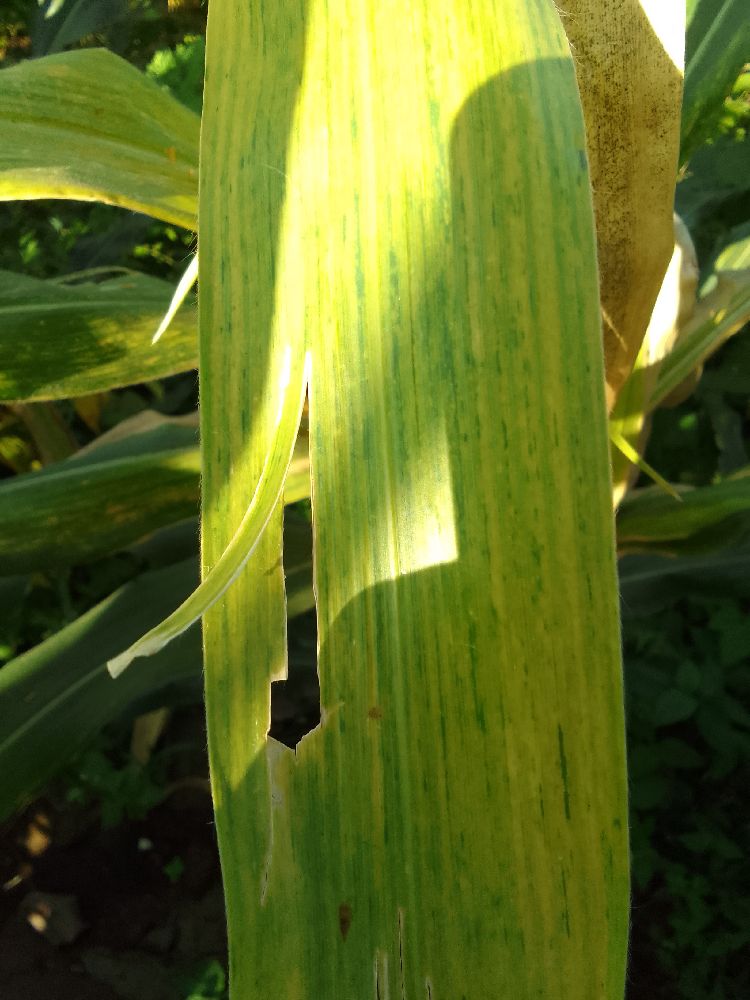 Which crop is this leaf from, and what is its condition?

maize, maize lethal necrosis
